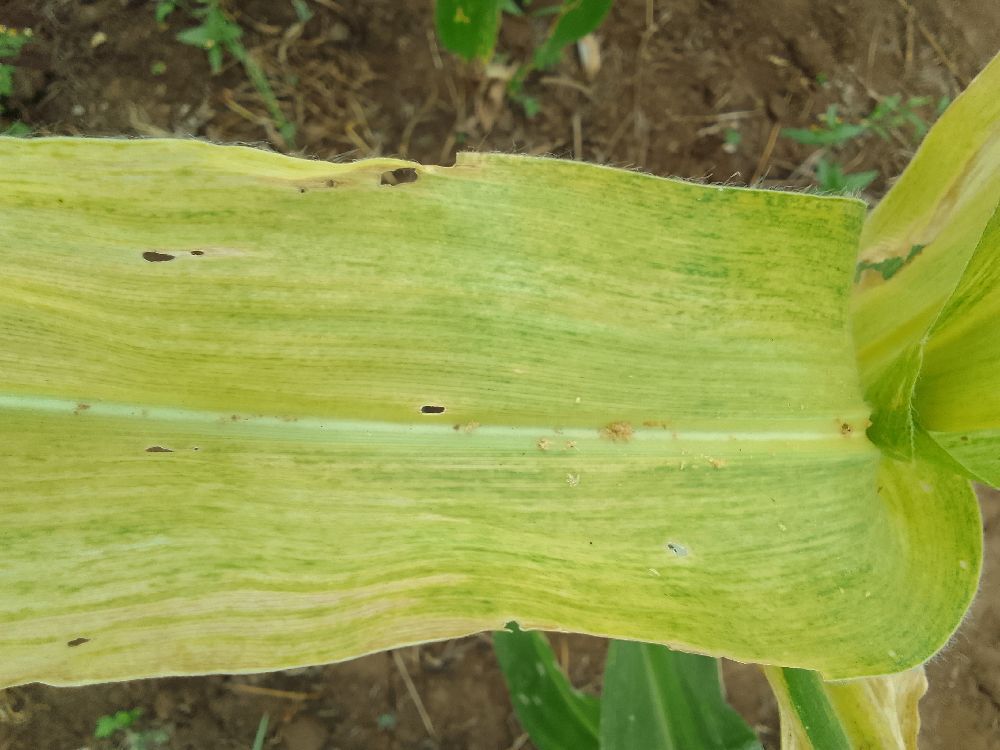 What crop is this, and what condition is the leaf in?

maize, maize lethal necrosis
